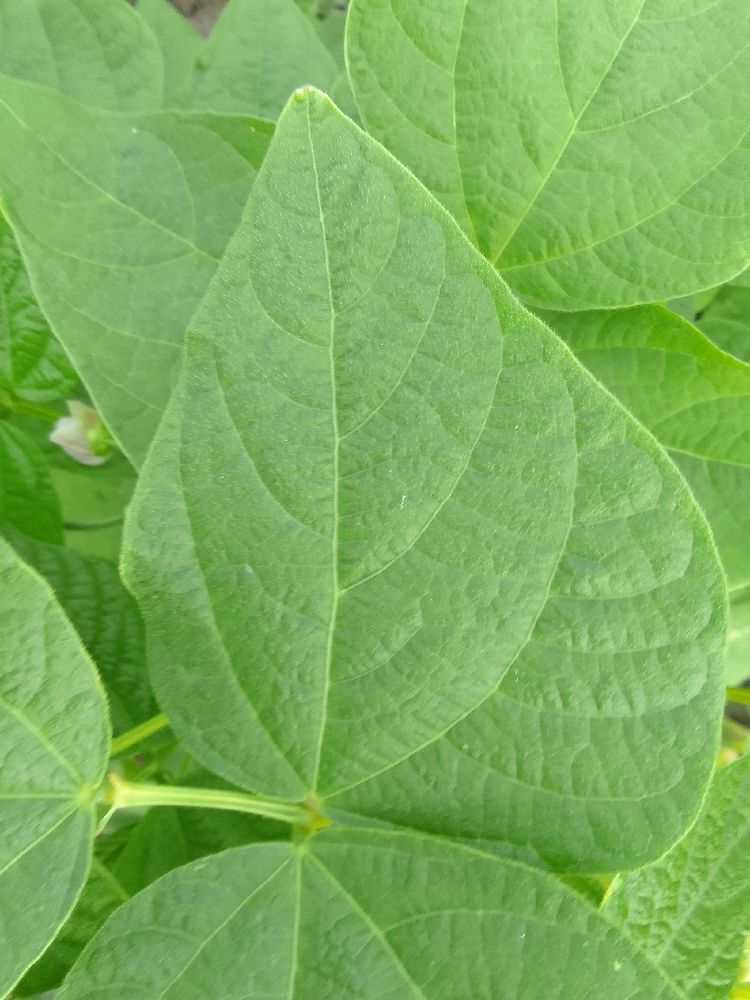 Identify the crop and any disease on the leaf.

common bean, healthy
